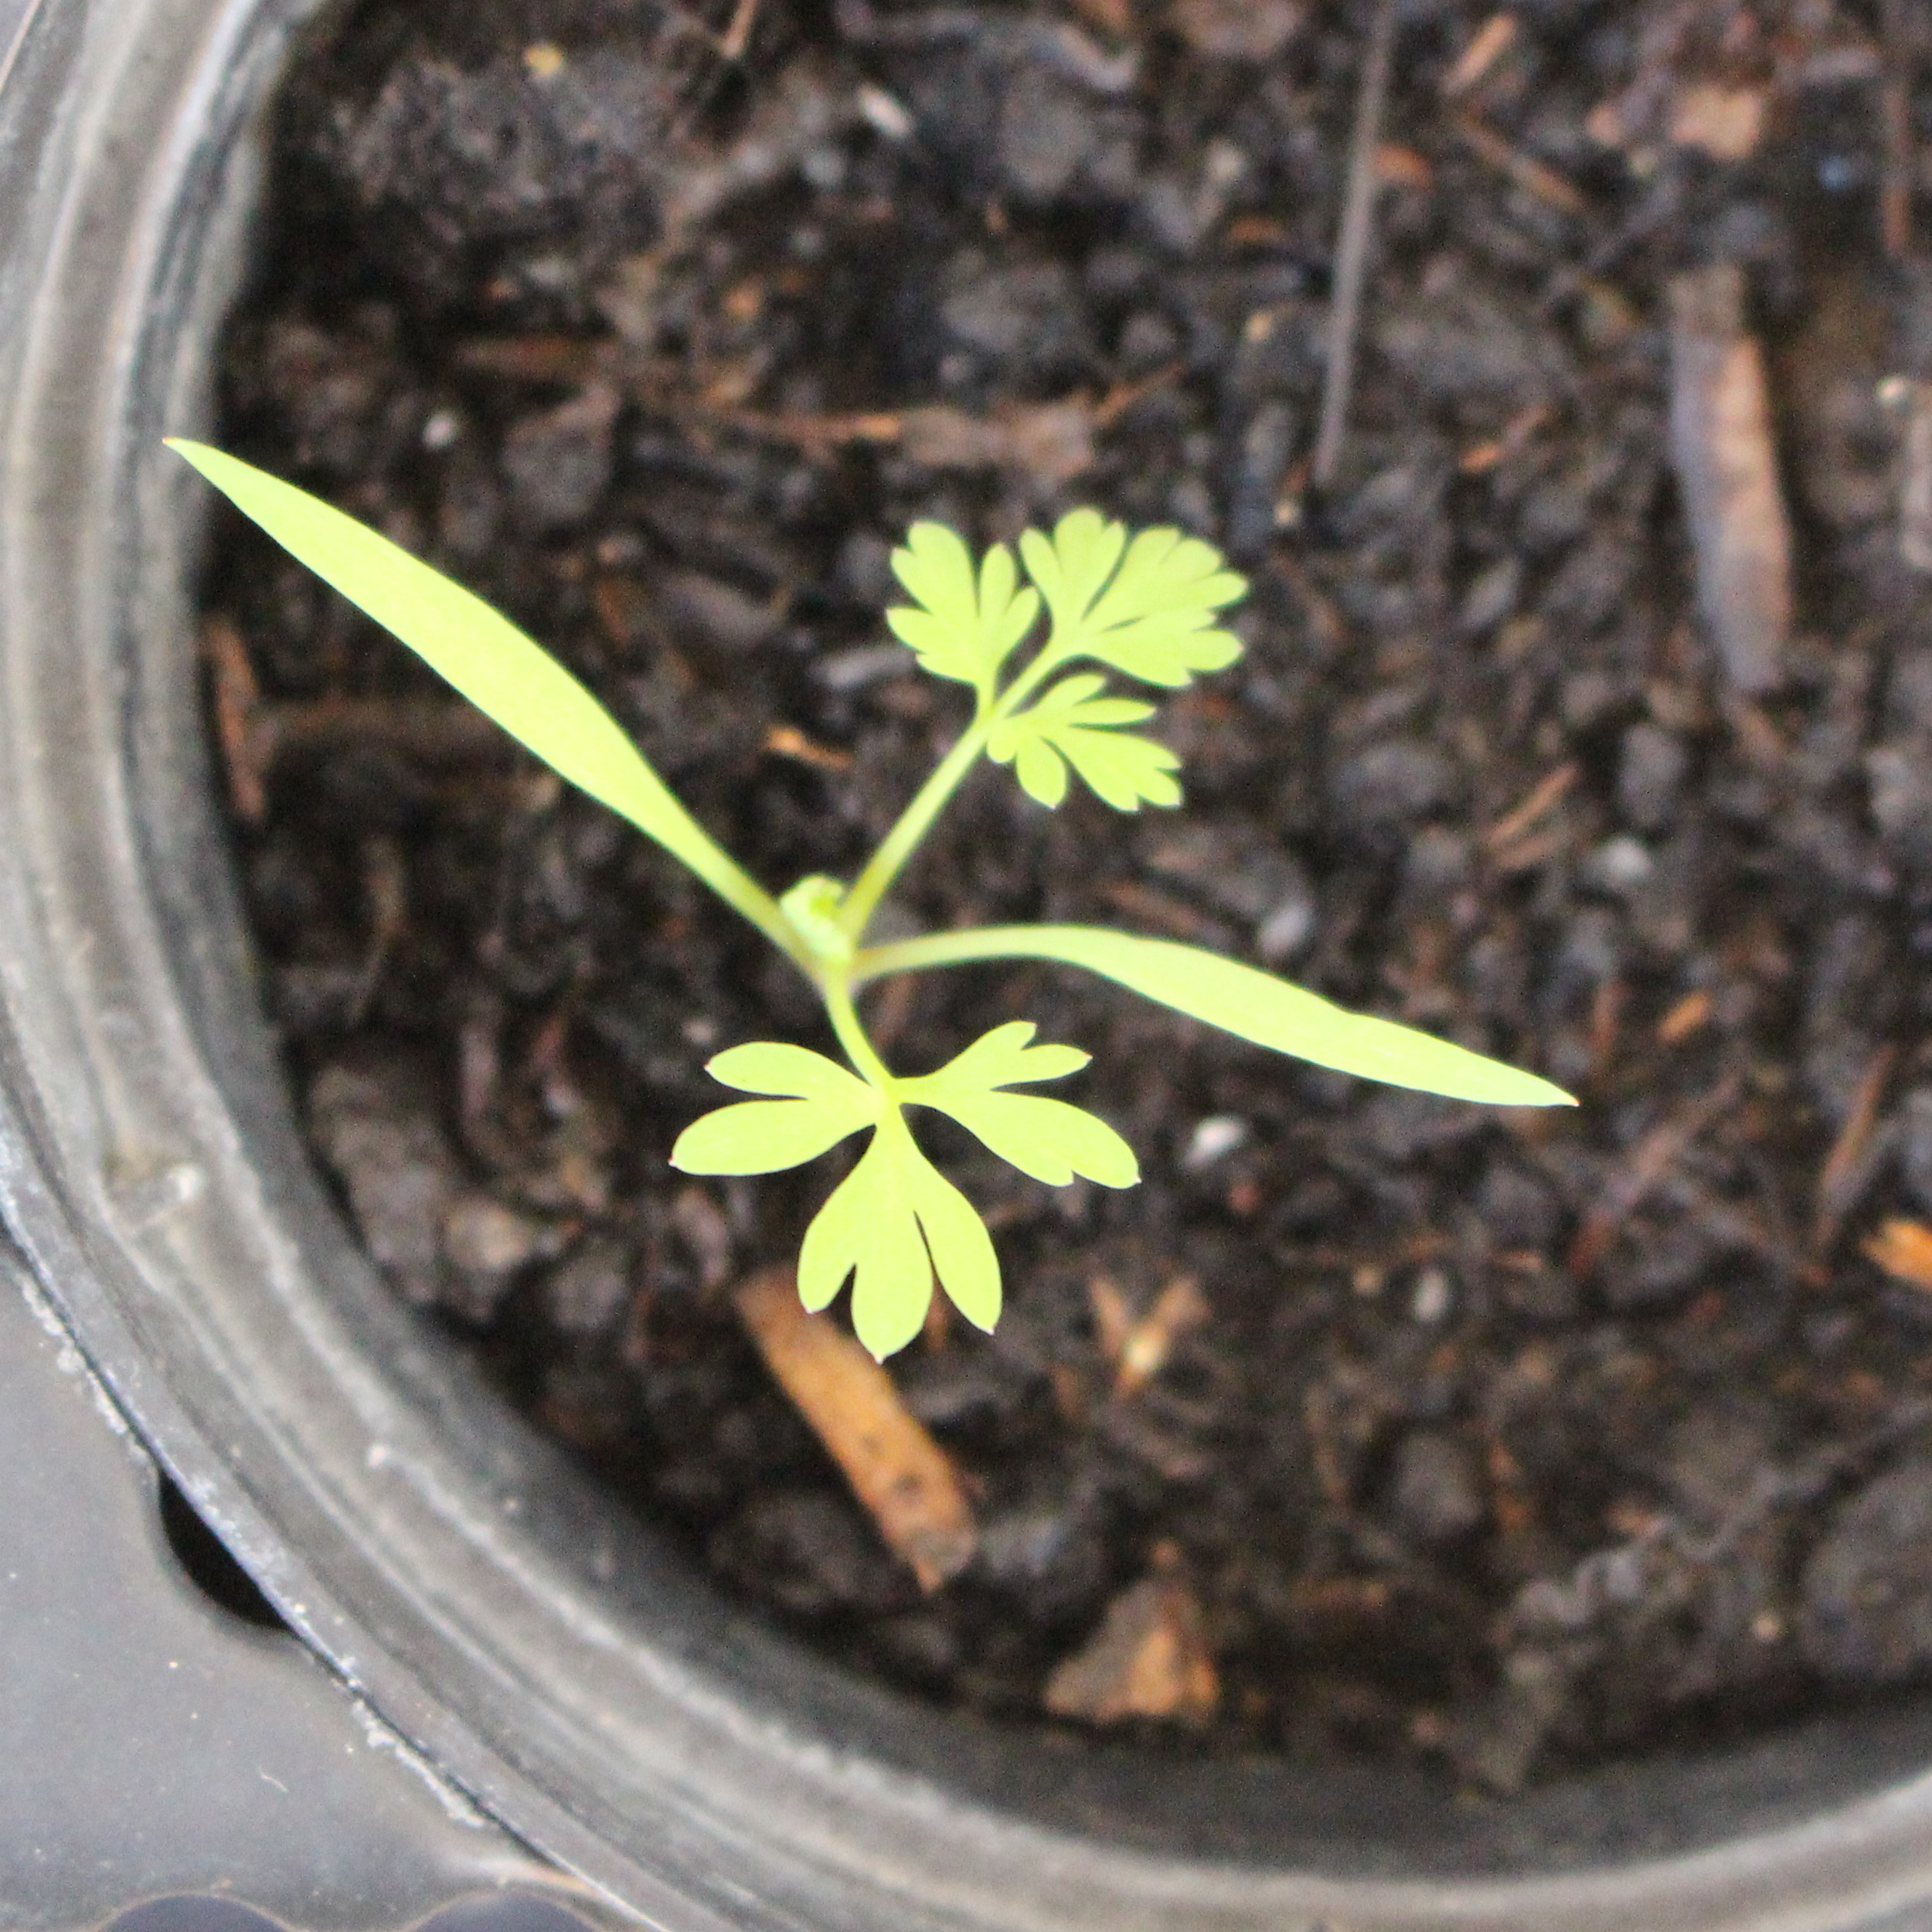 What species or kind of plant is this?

Fumaria officinalis
